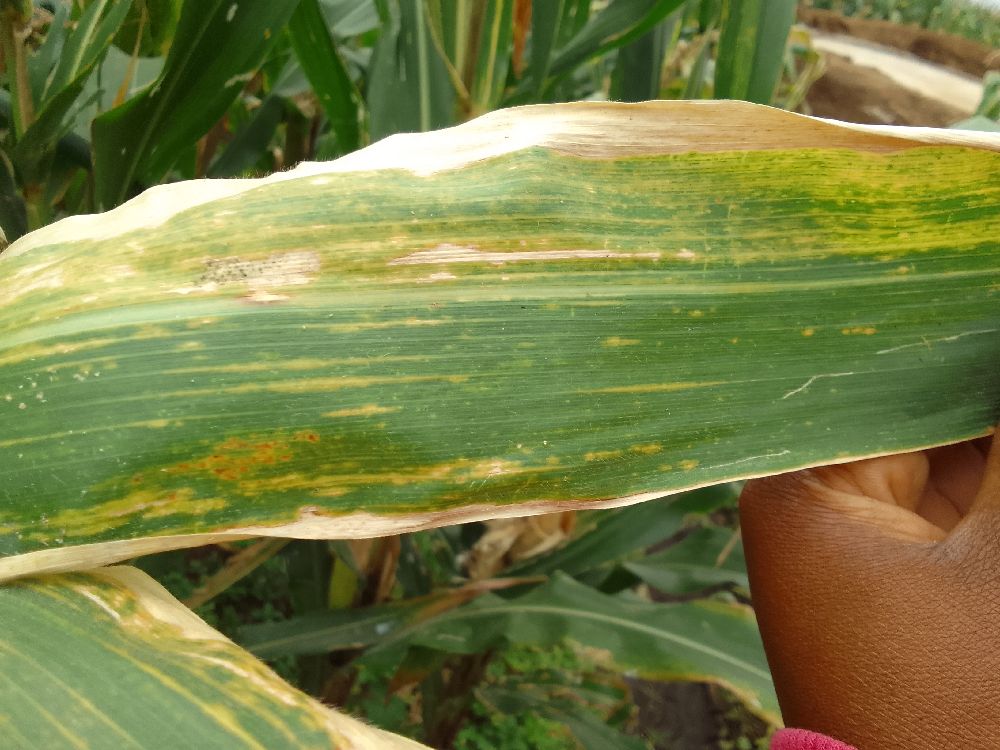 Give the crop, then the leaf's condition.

maize, maize lethal necrosis
